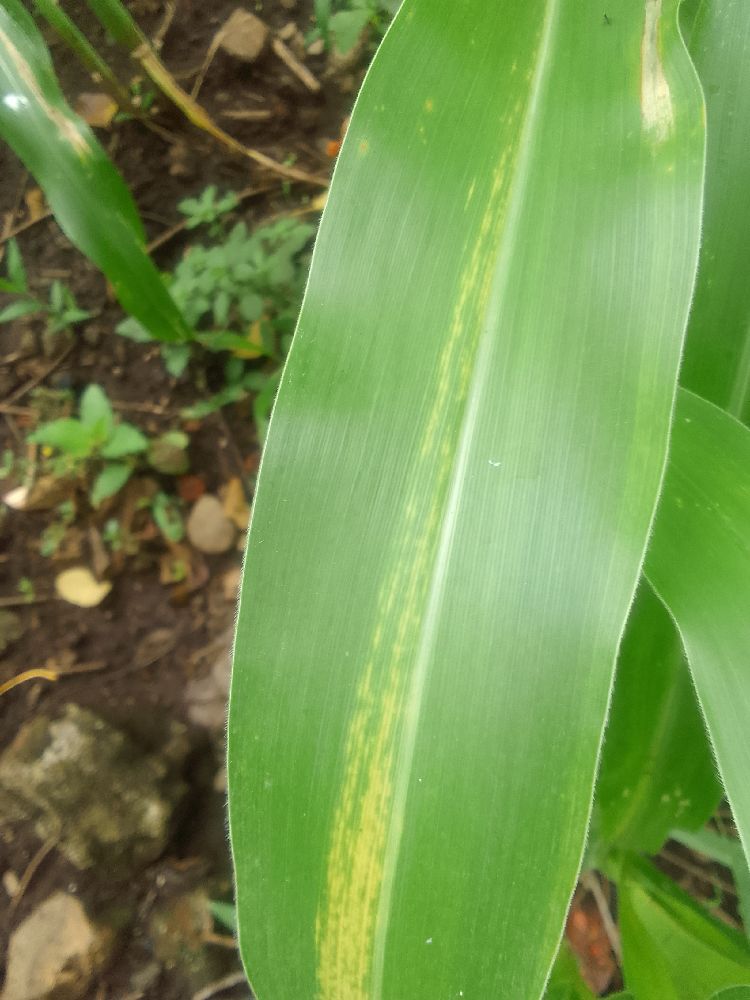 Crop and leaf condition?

maize, maize lethal necrosis
